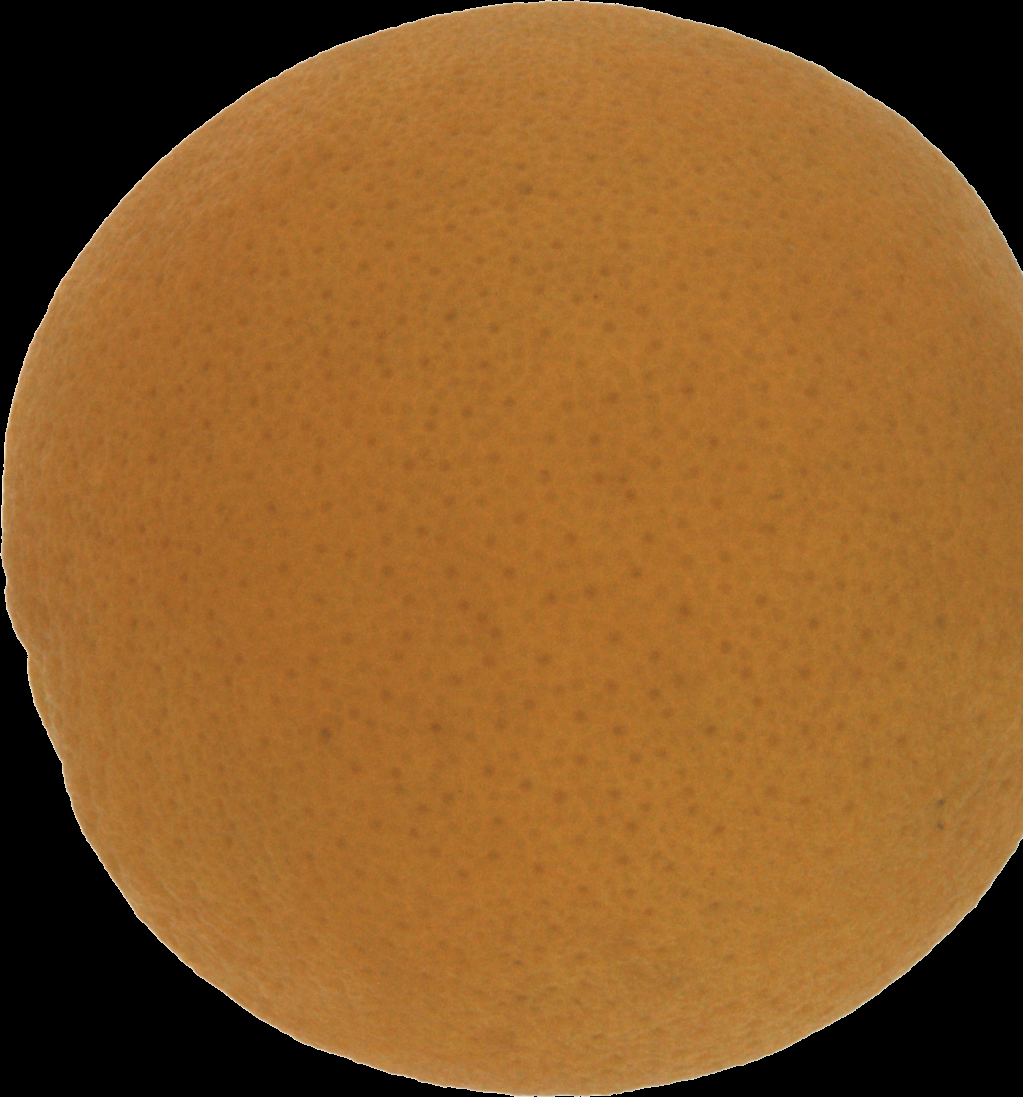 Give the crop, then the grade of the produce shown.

orange, good
